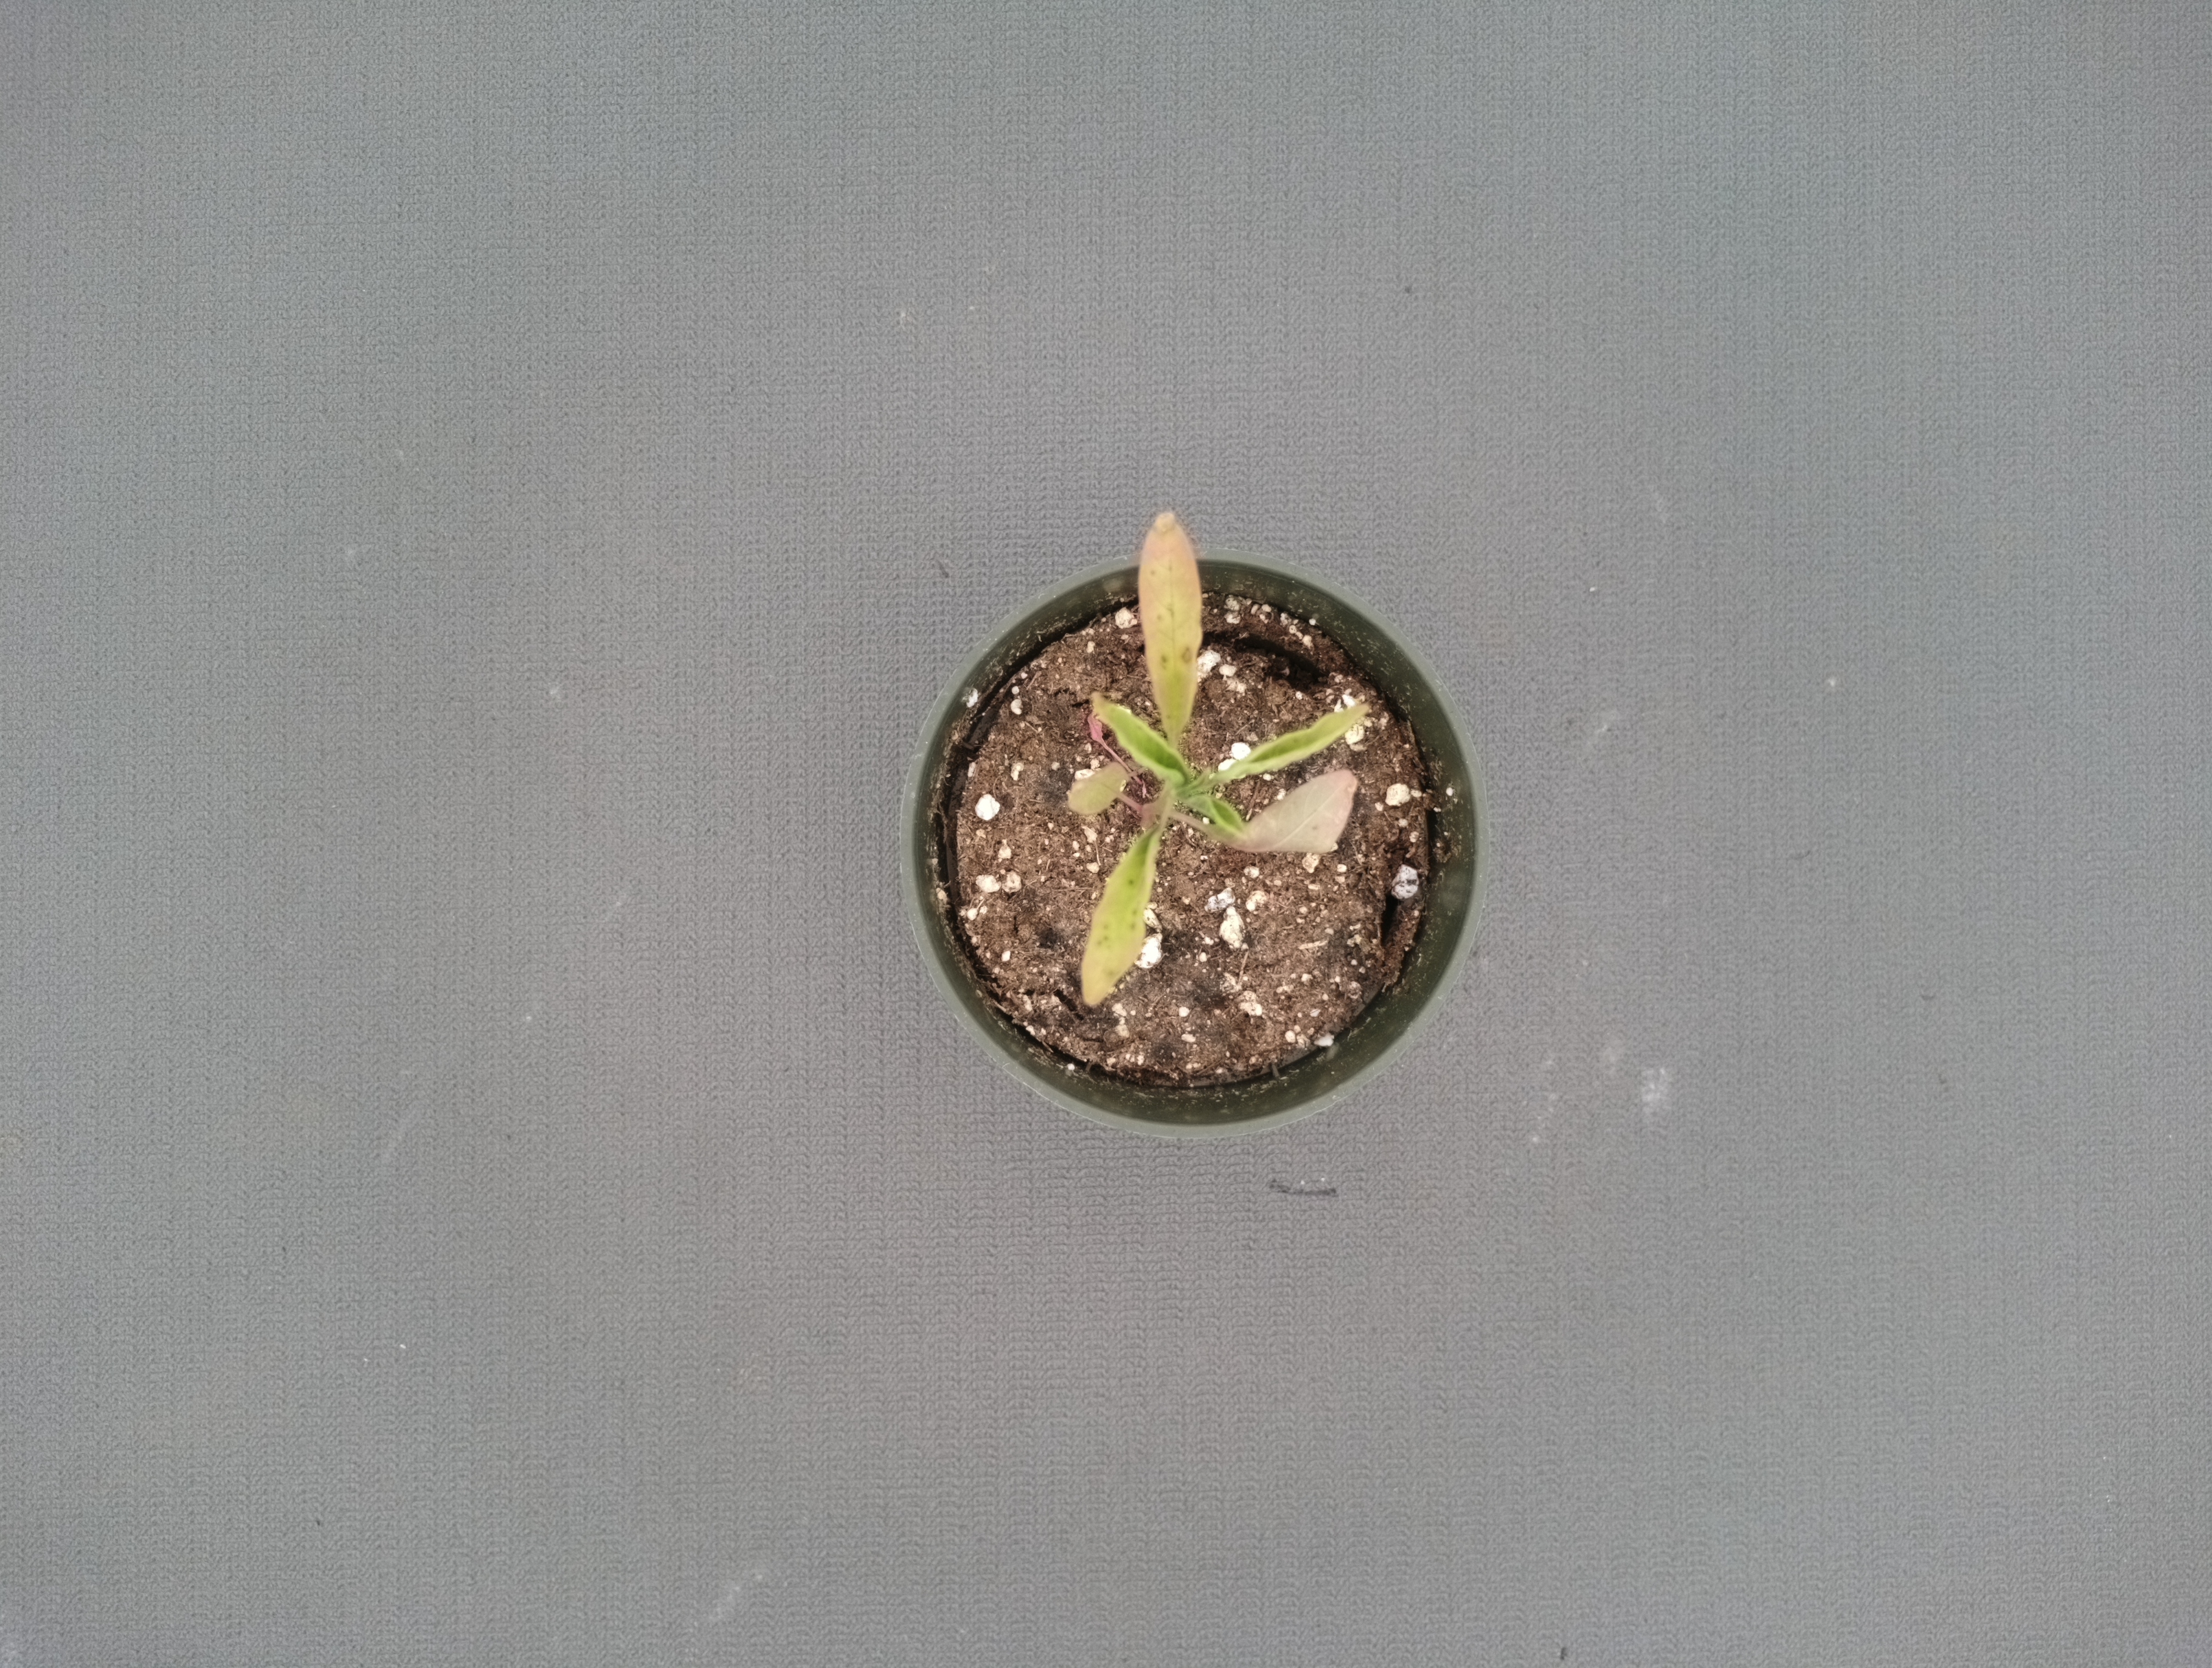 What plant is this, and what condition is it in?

waterhemp, chlorosis only
